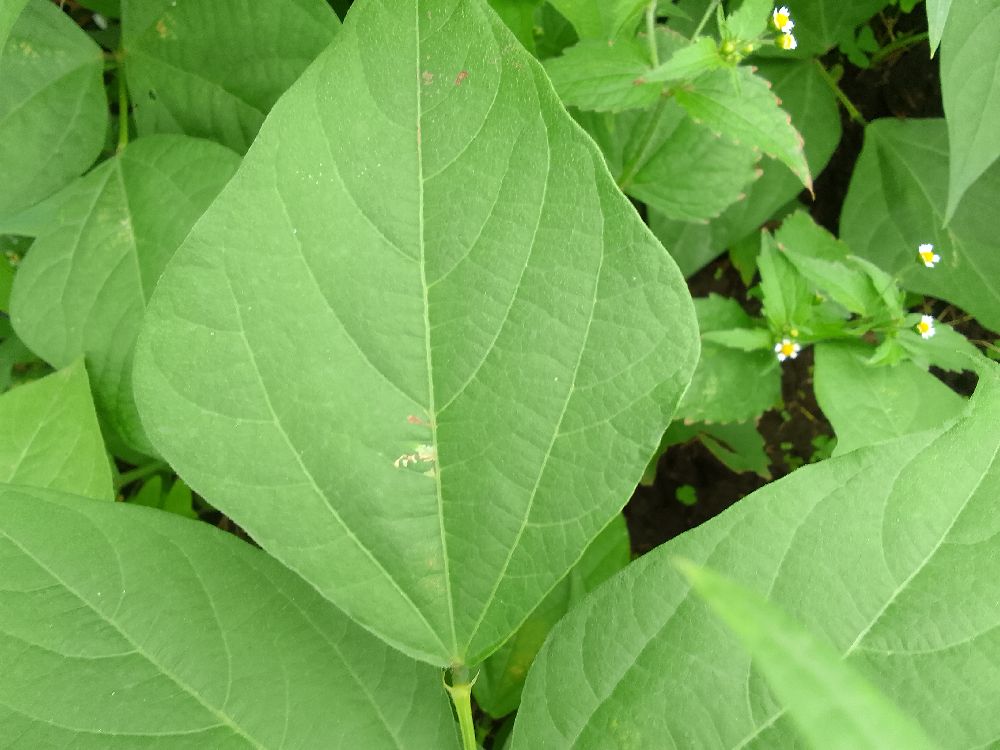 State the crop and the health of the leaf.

common bean, healthy
